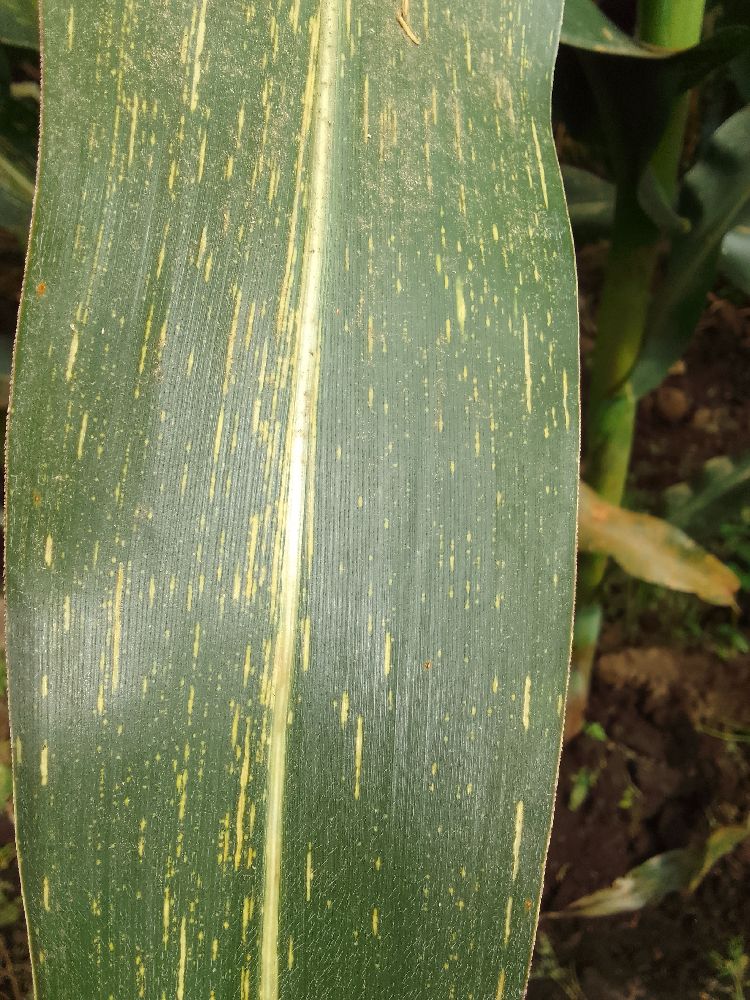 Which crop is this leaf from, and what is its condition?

maize, maize streak virus
